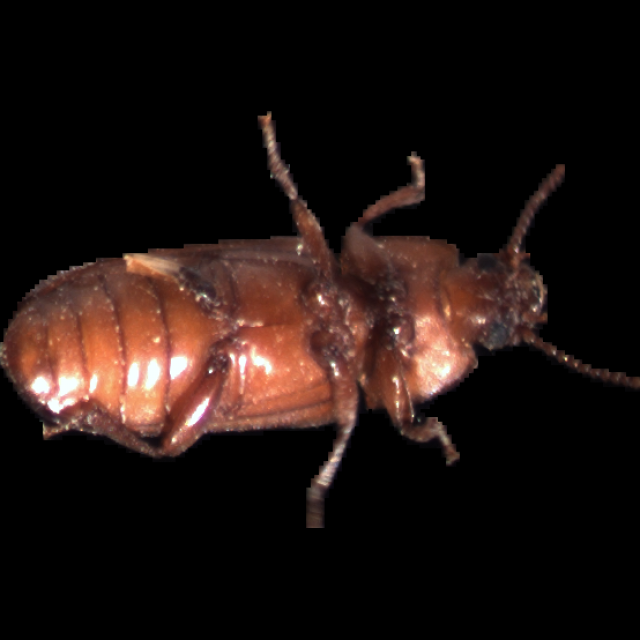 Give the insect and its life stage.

mealworm beetle
